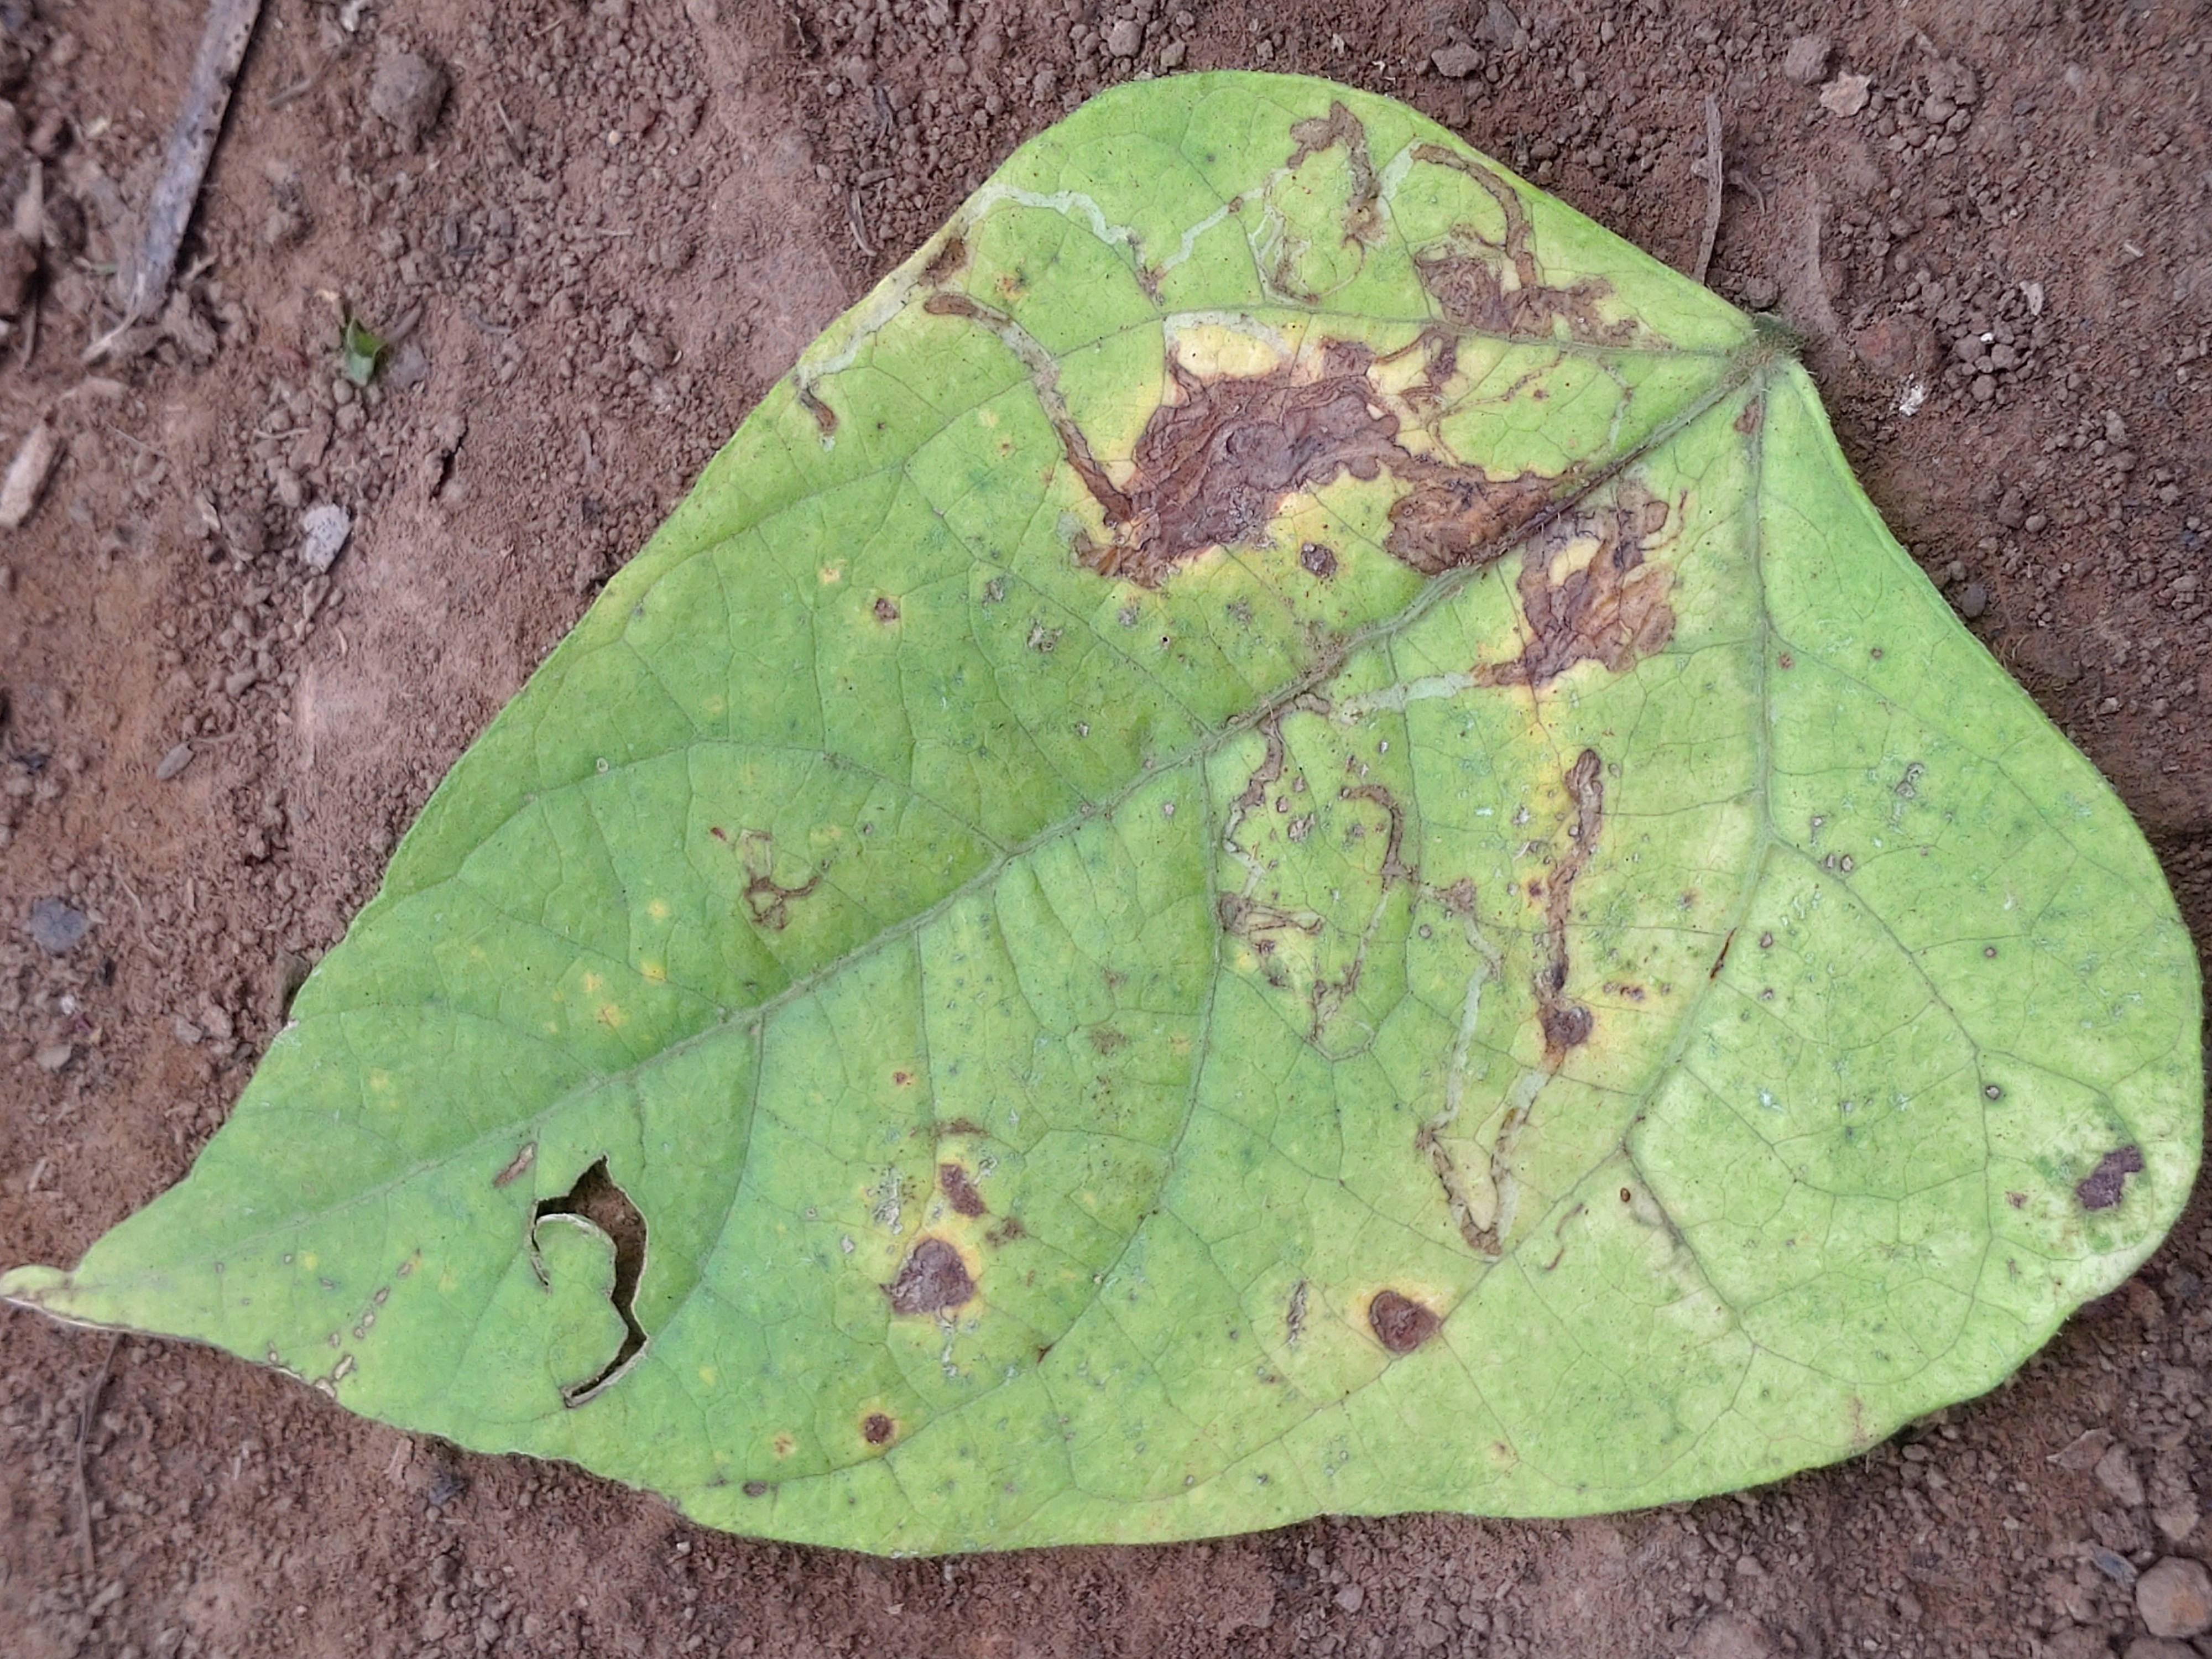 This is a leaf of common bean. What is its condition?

anthracnose
